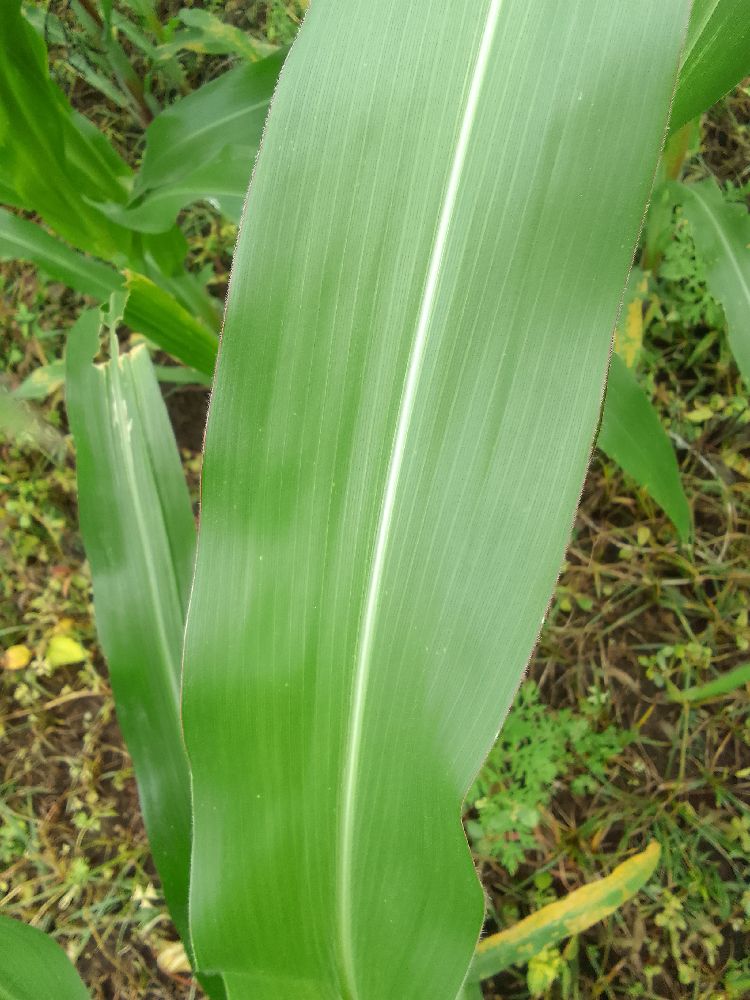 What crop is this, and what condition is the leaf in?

maize, healthy
